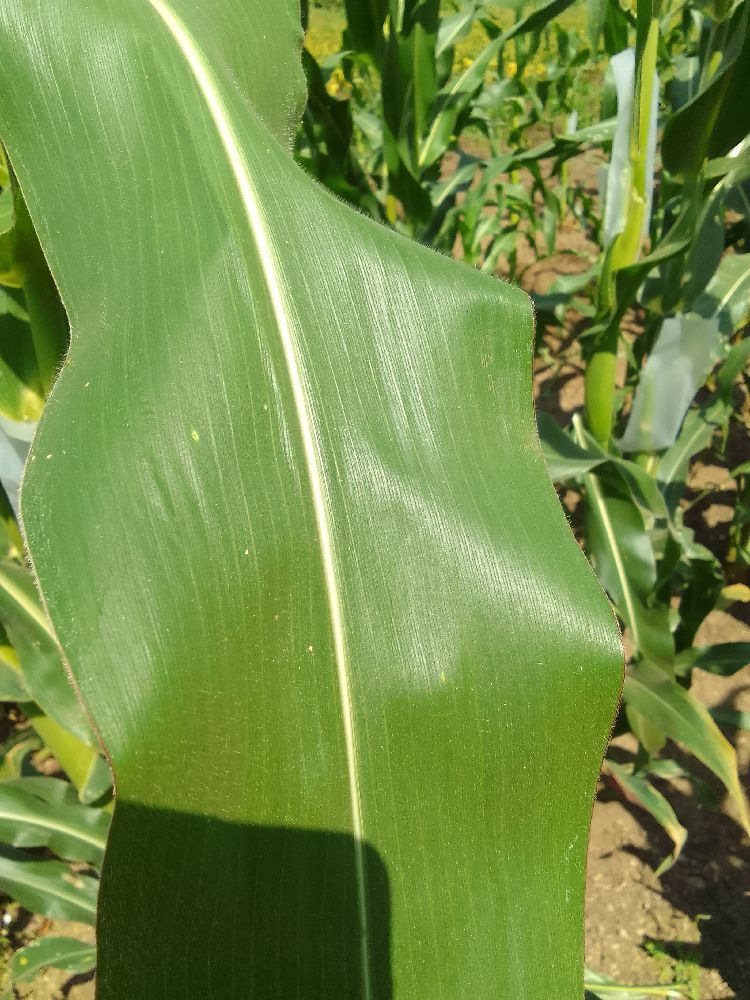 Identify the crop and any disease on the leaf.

maize, healthy
